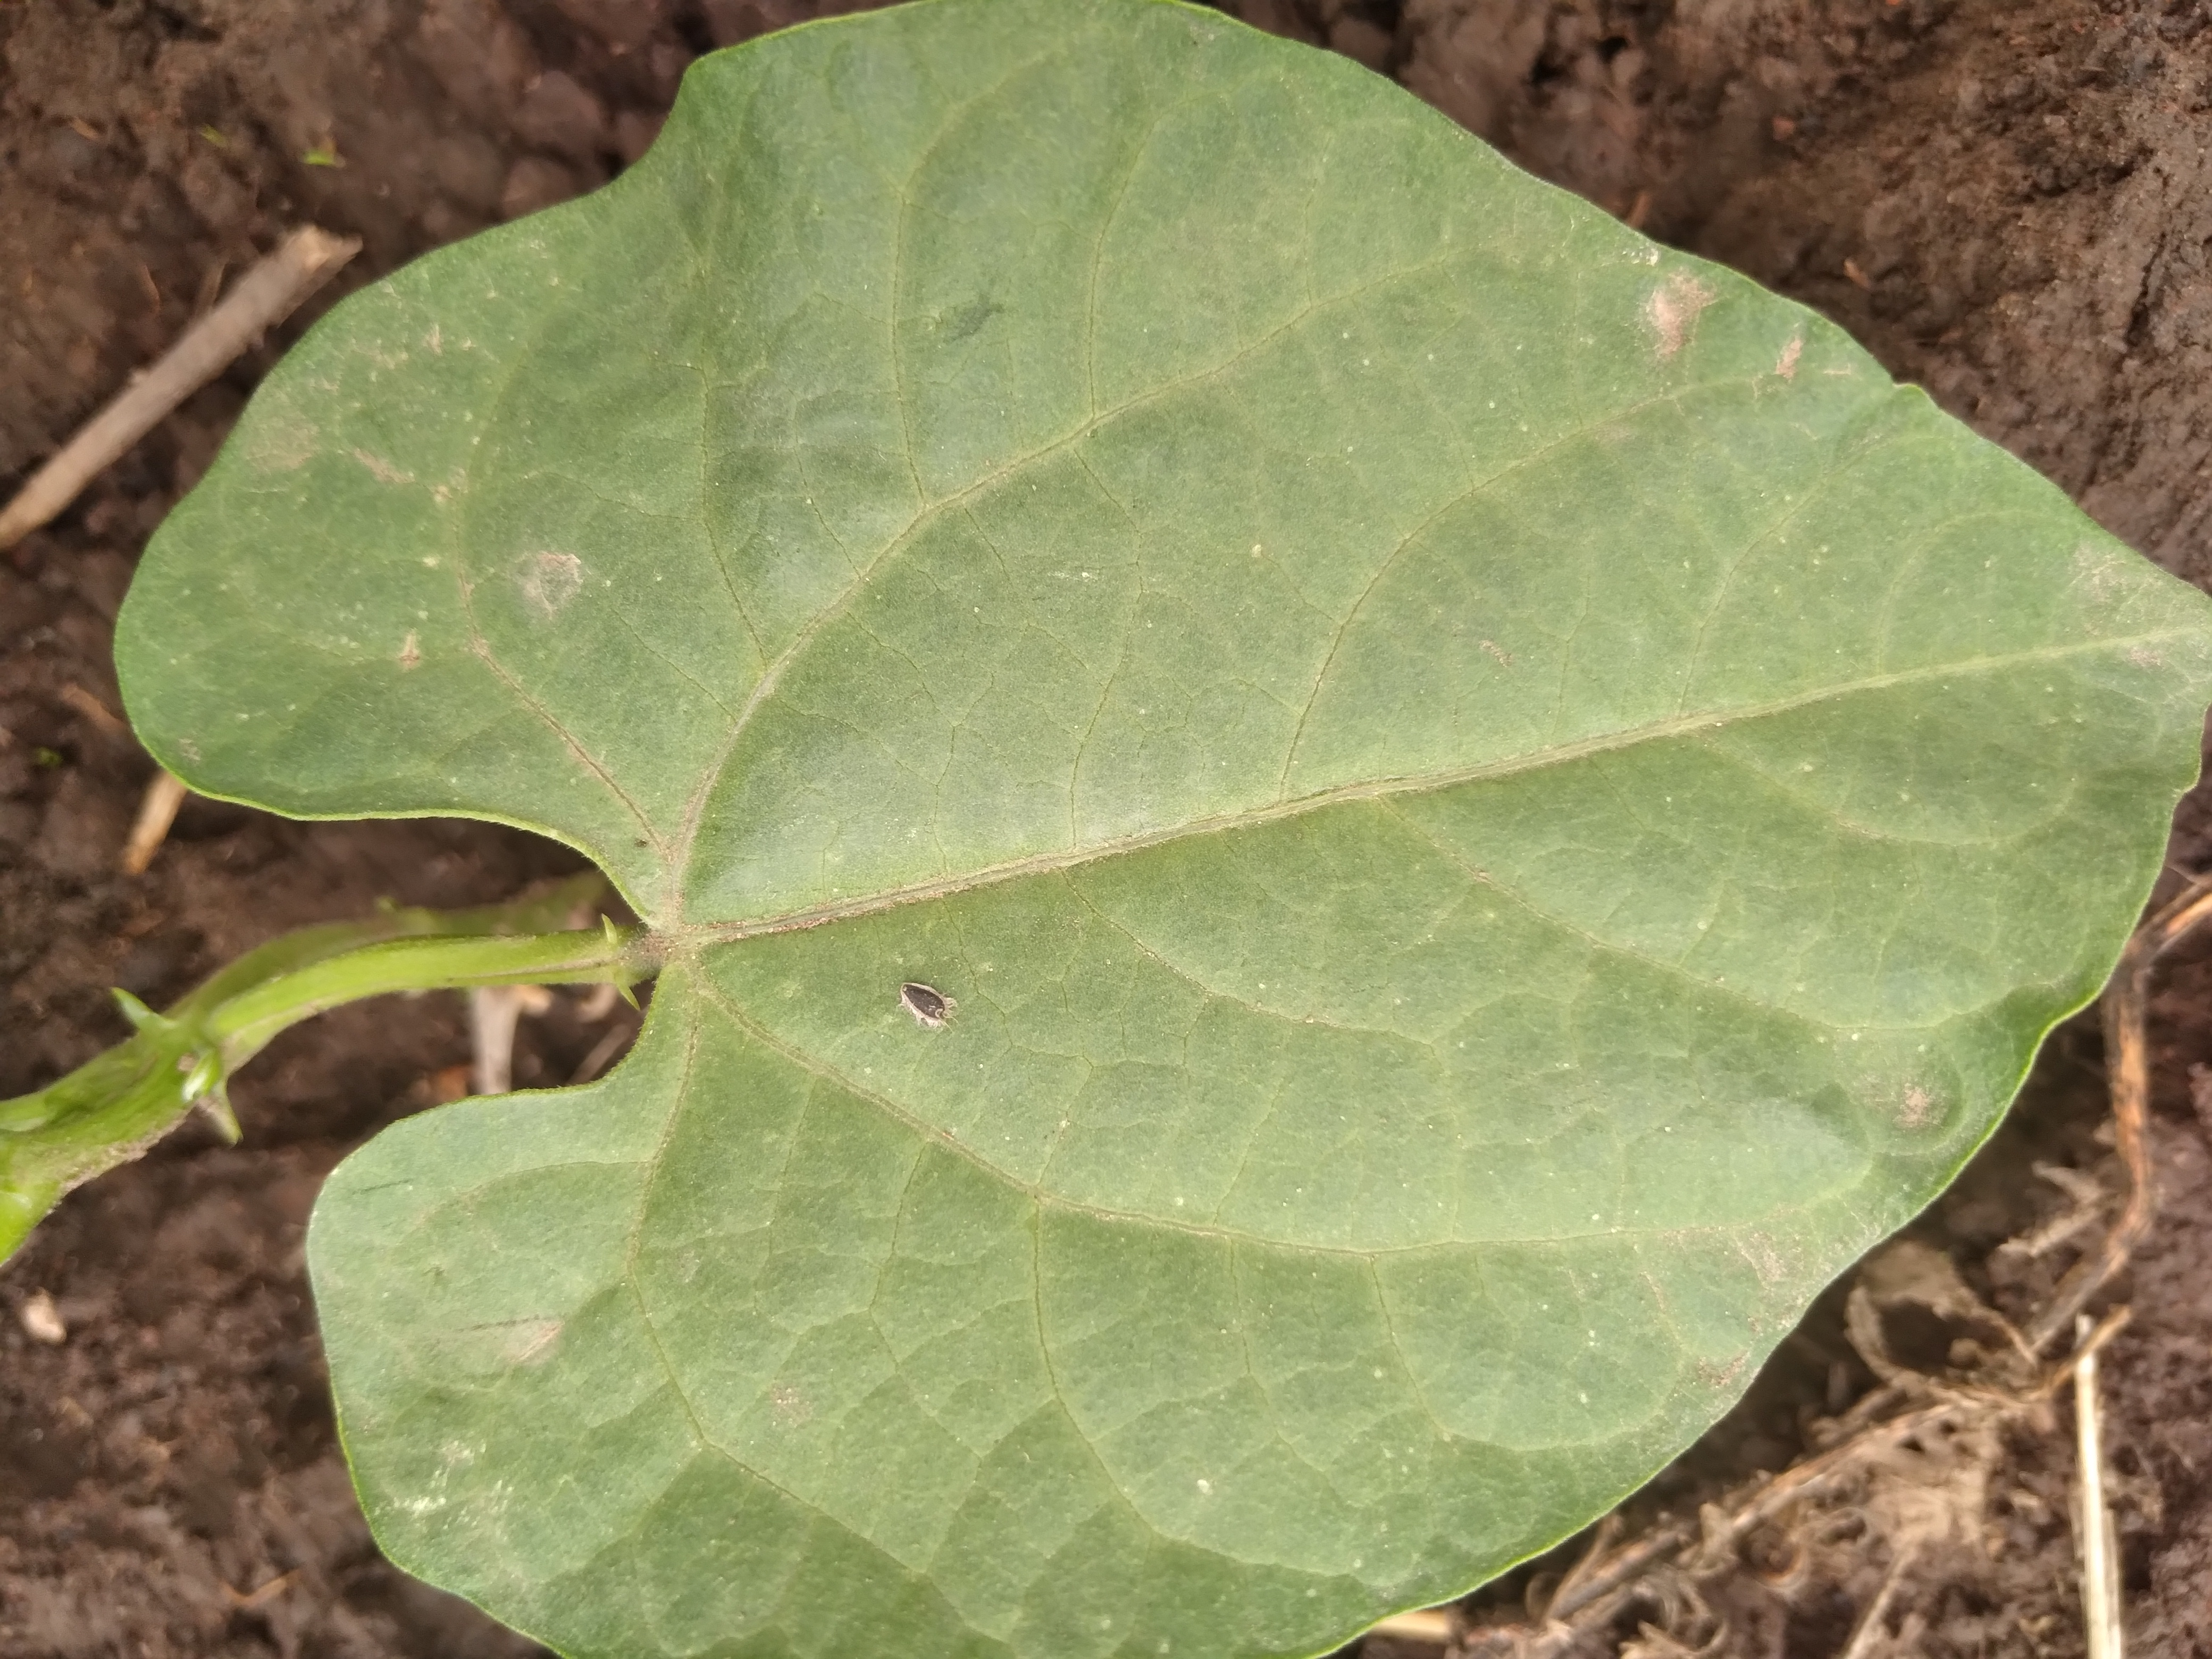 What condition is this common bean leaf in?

healthy
